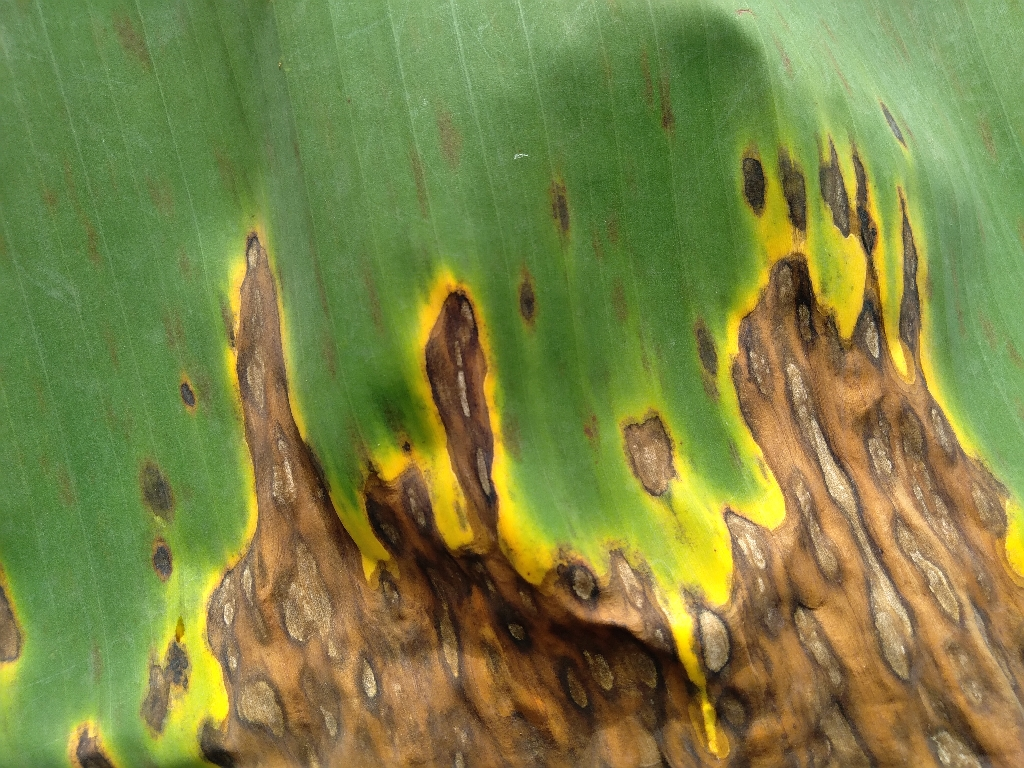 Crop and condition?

banana, black sigatoka
